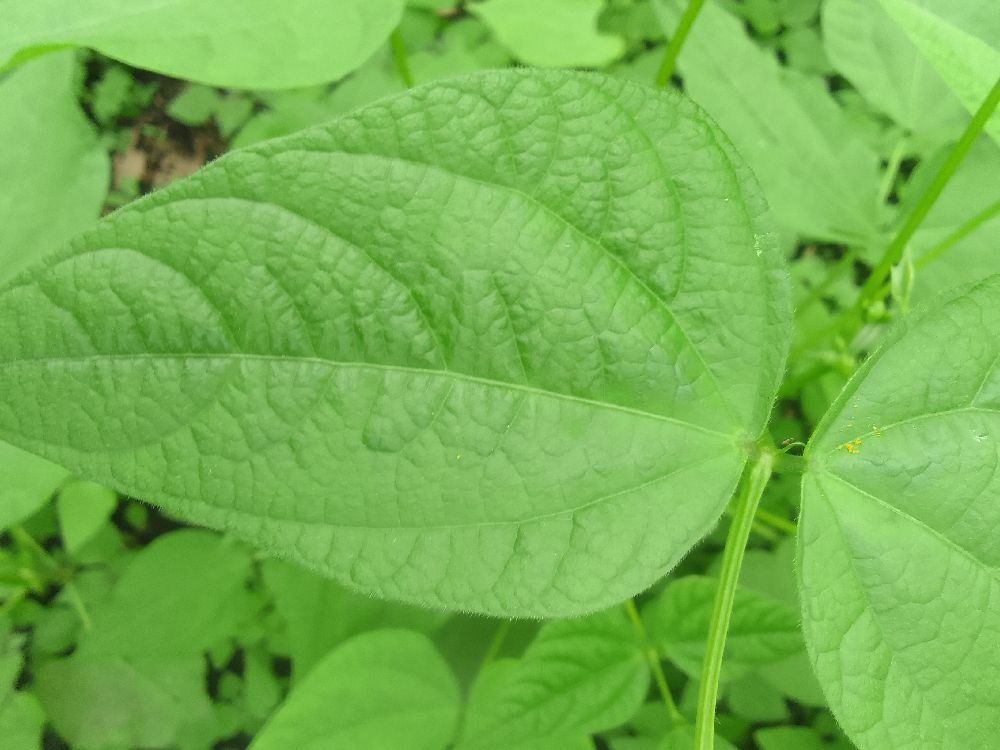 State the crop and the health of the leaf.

common bean, healthy
